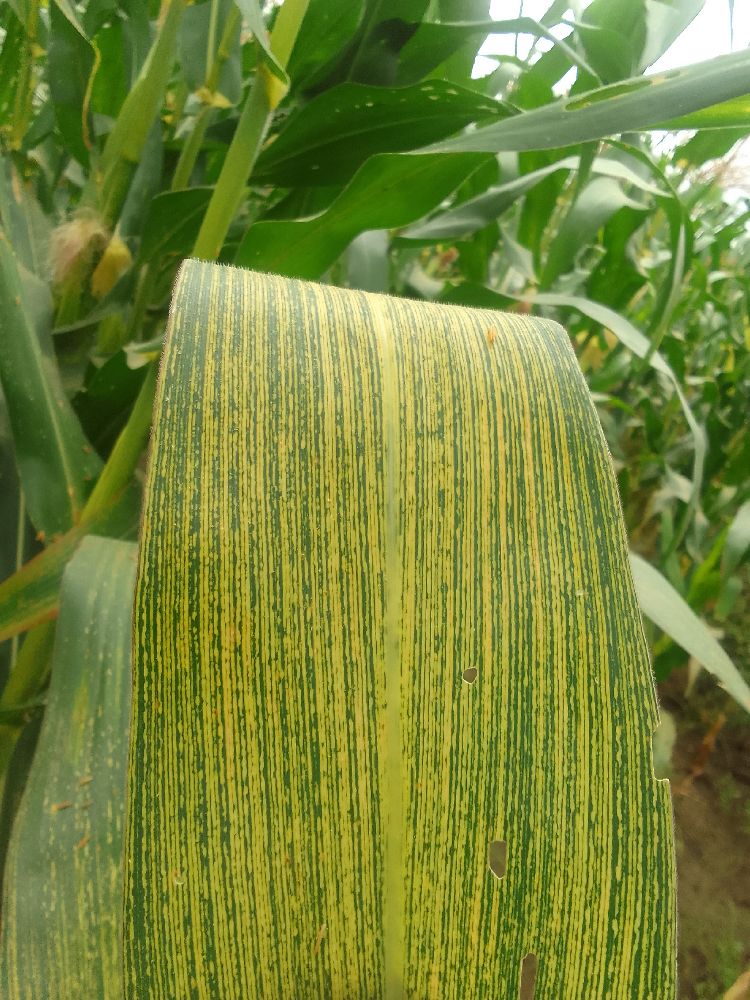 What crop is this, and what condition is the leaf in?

maize, maize streak virus
